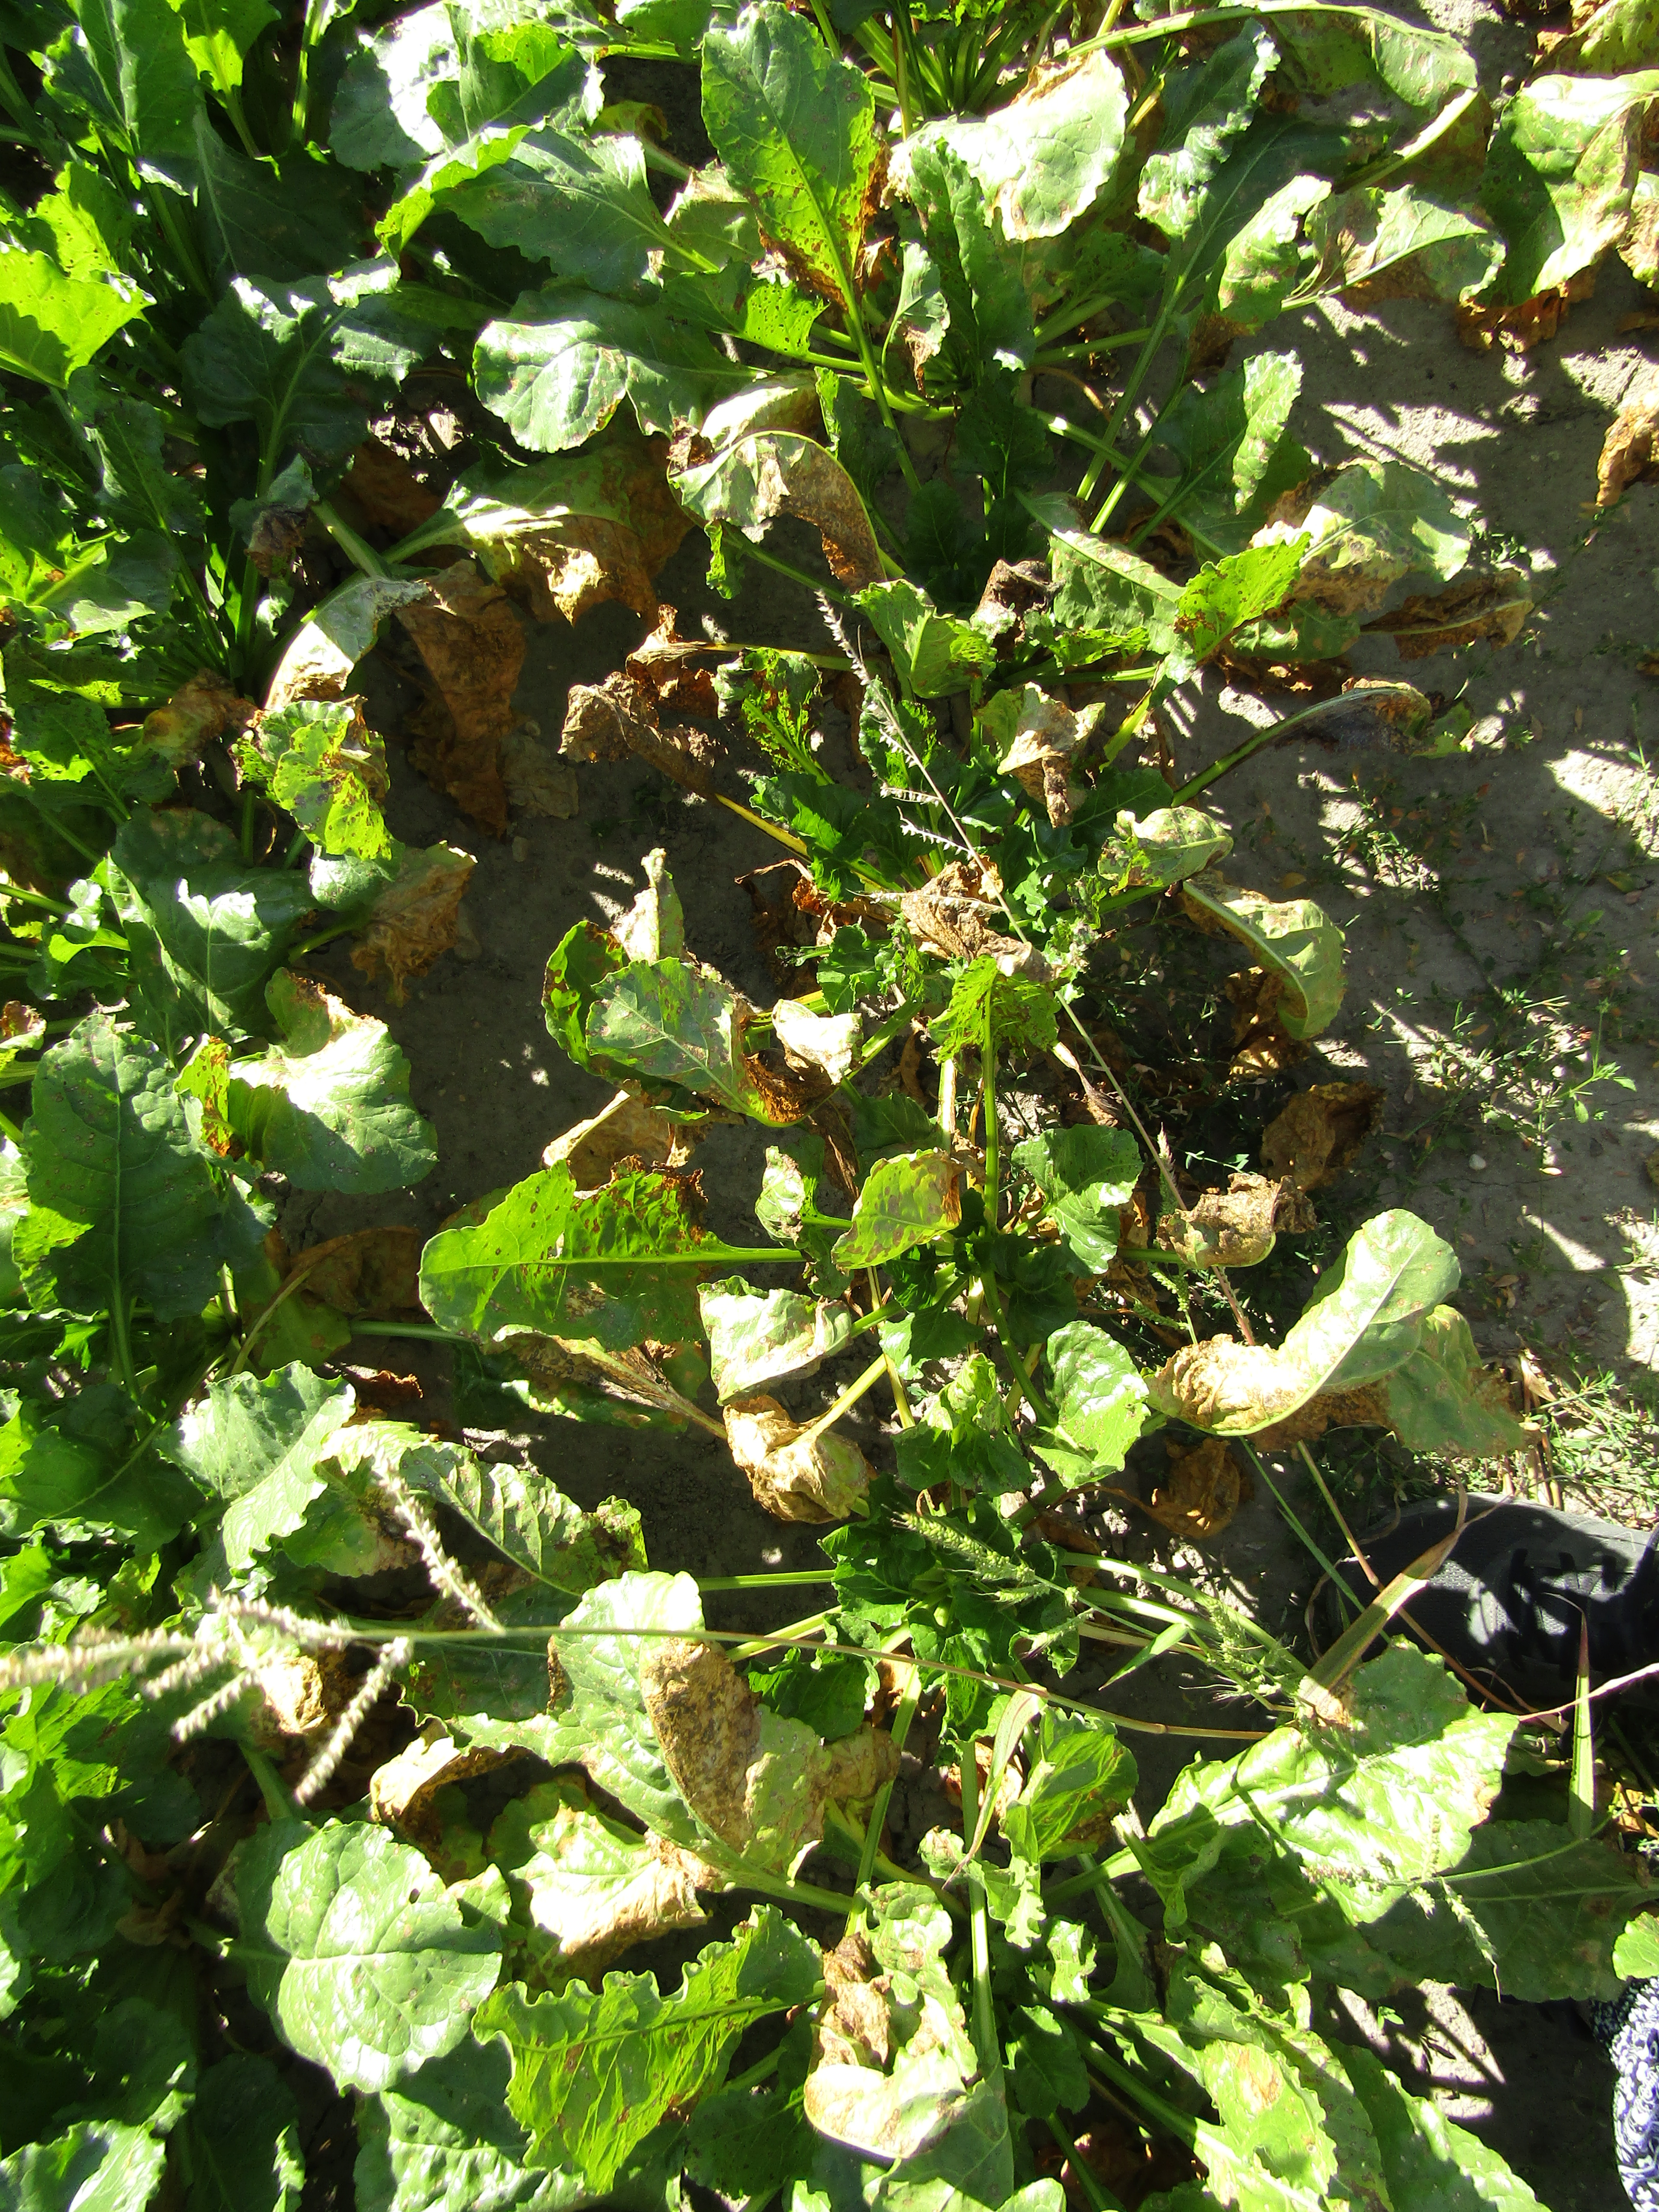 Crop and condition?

beet, cercospora
